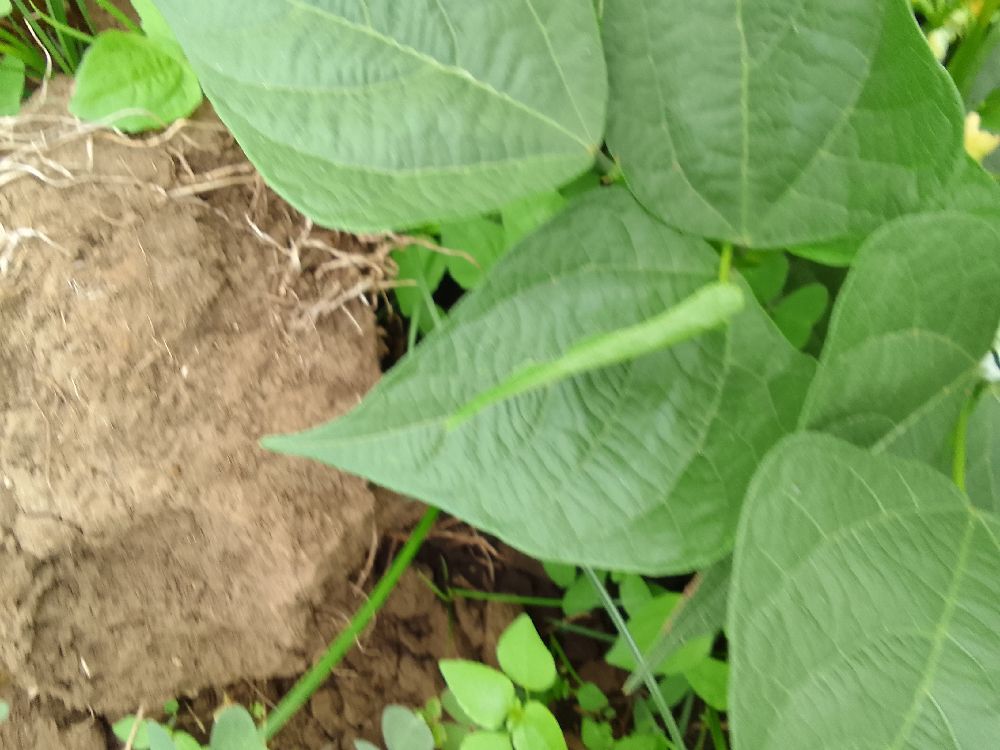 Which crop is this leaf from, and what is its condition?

common bean, healthy
